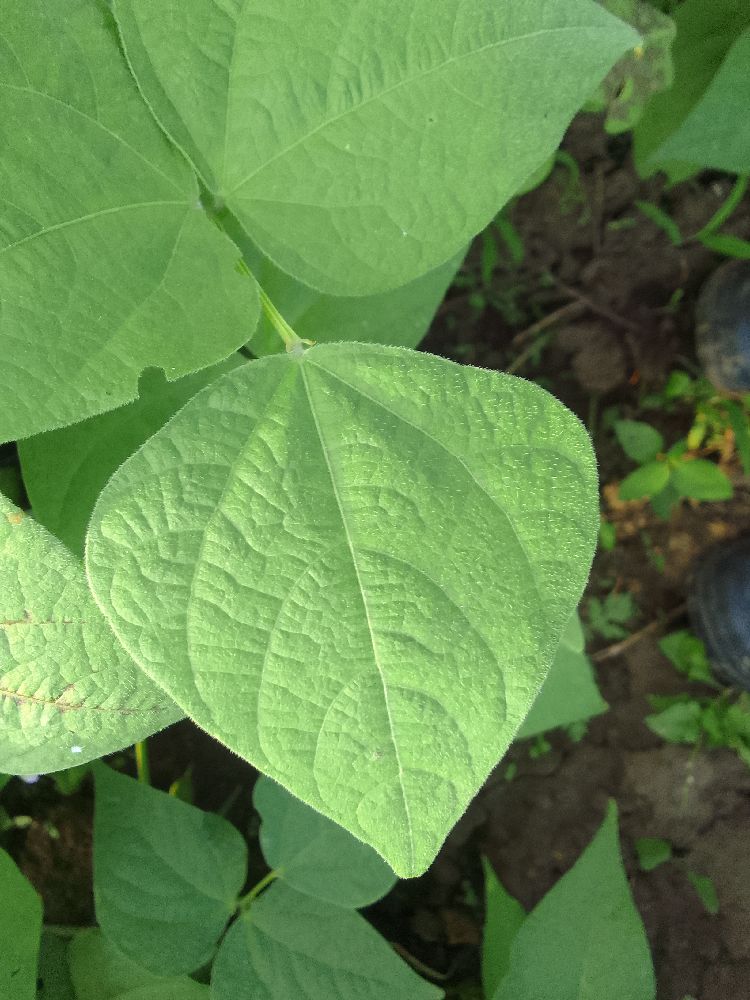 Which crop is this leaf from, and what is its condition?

common bean, healthy
